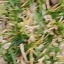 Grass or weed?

grass
